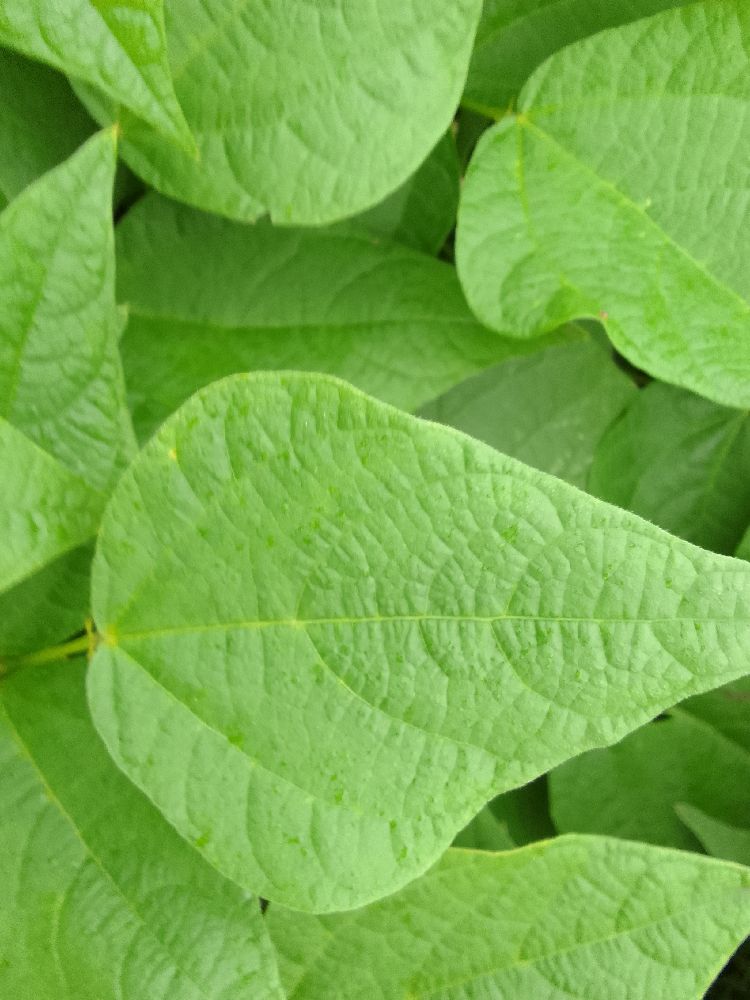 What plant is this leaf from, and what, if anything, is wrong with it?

common bean, healthy
